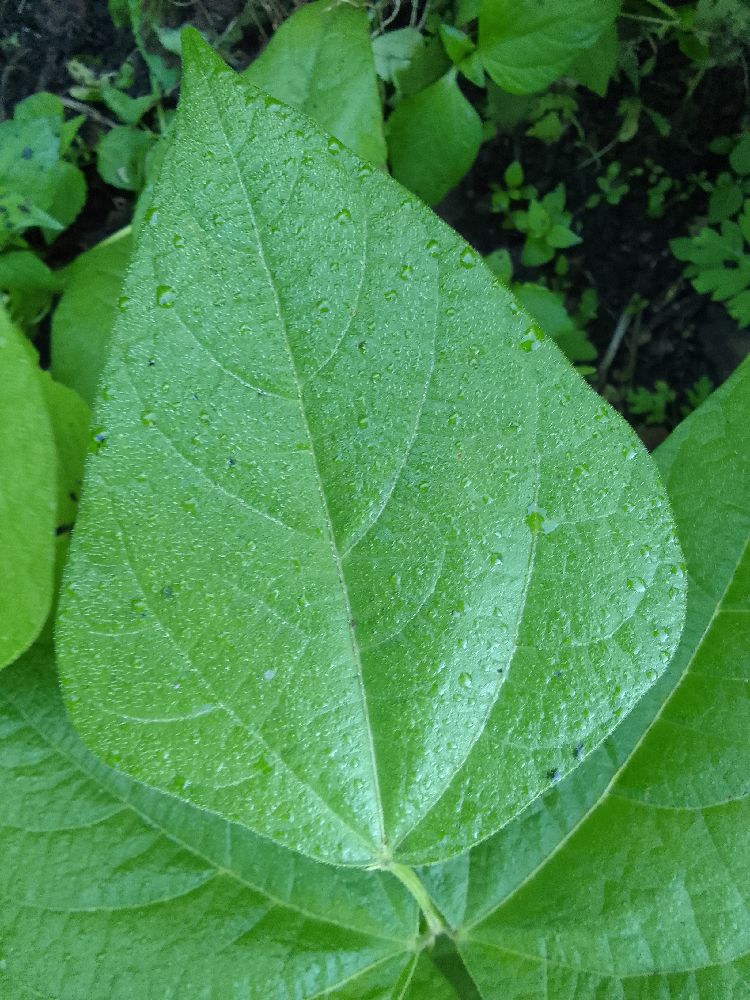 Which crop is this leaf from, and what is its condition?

common bean, healthy
